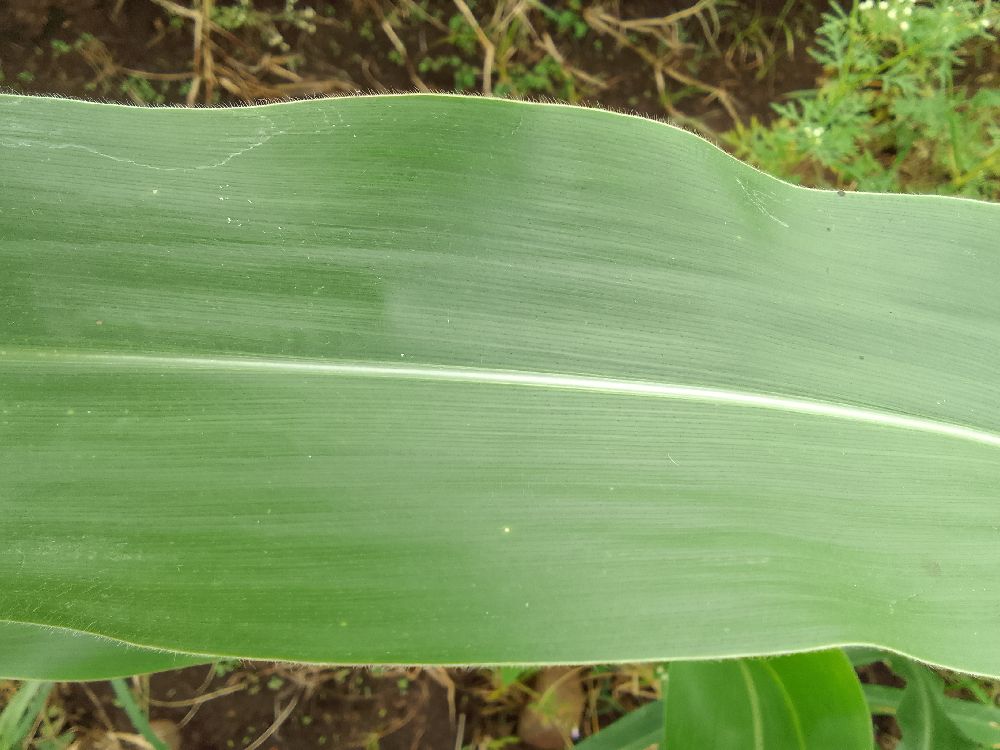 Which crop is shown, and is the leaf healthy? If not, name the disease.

maize, healthy
